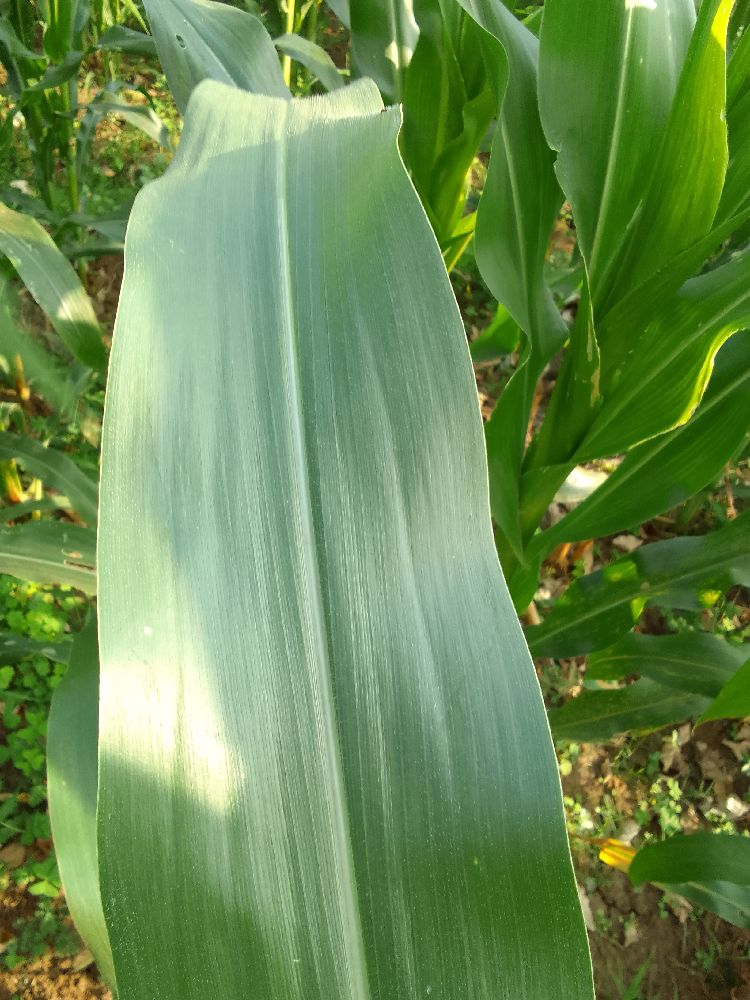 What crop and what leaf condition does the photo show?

maize, healthy
